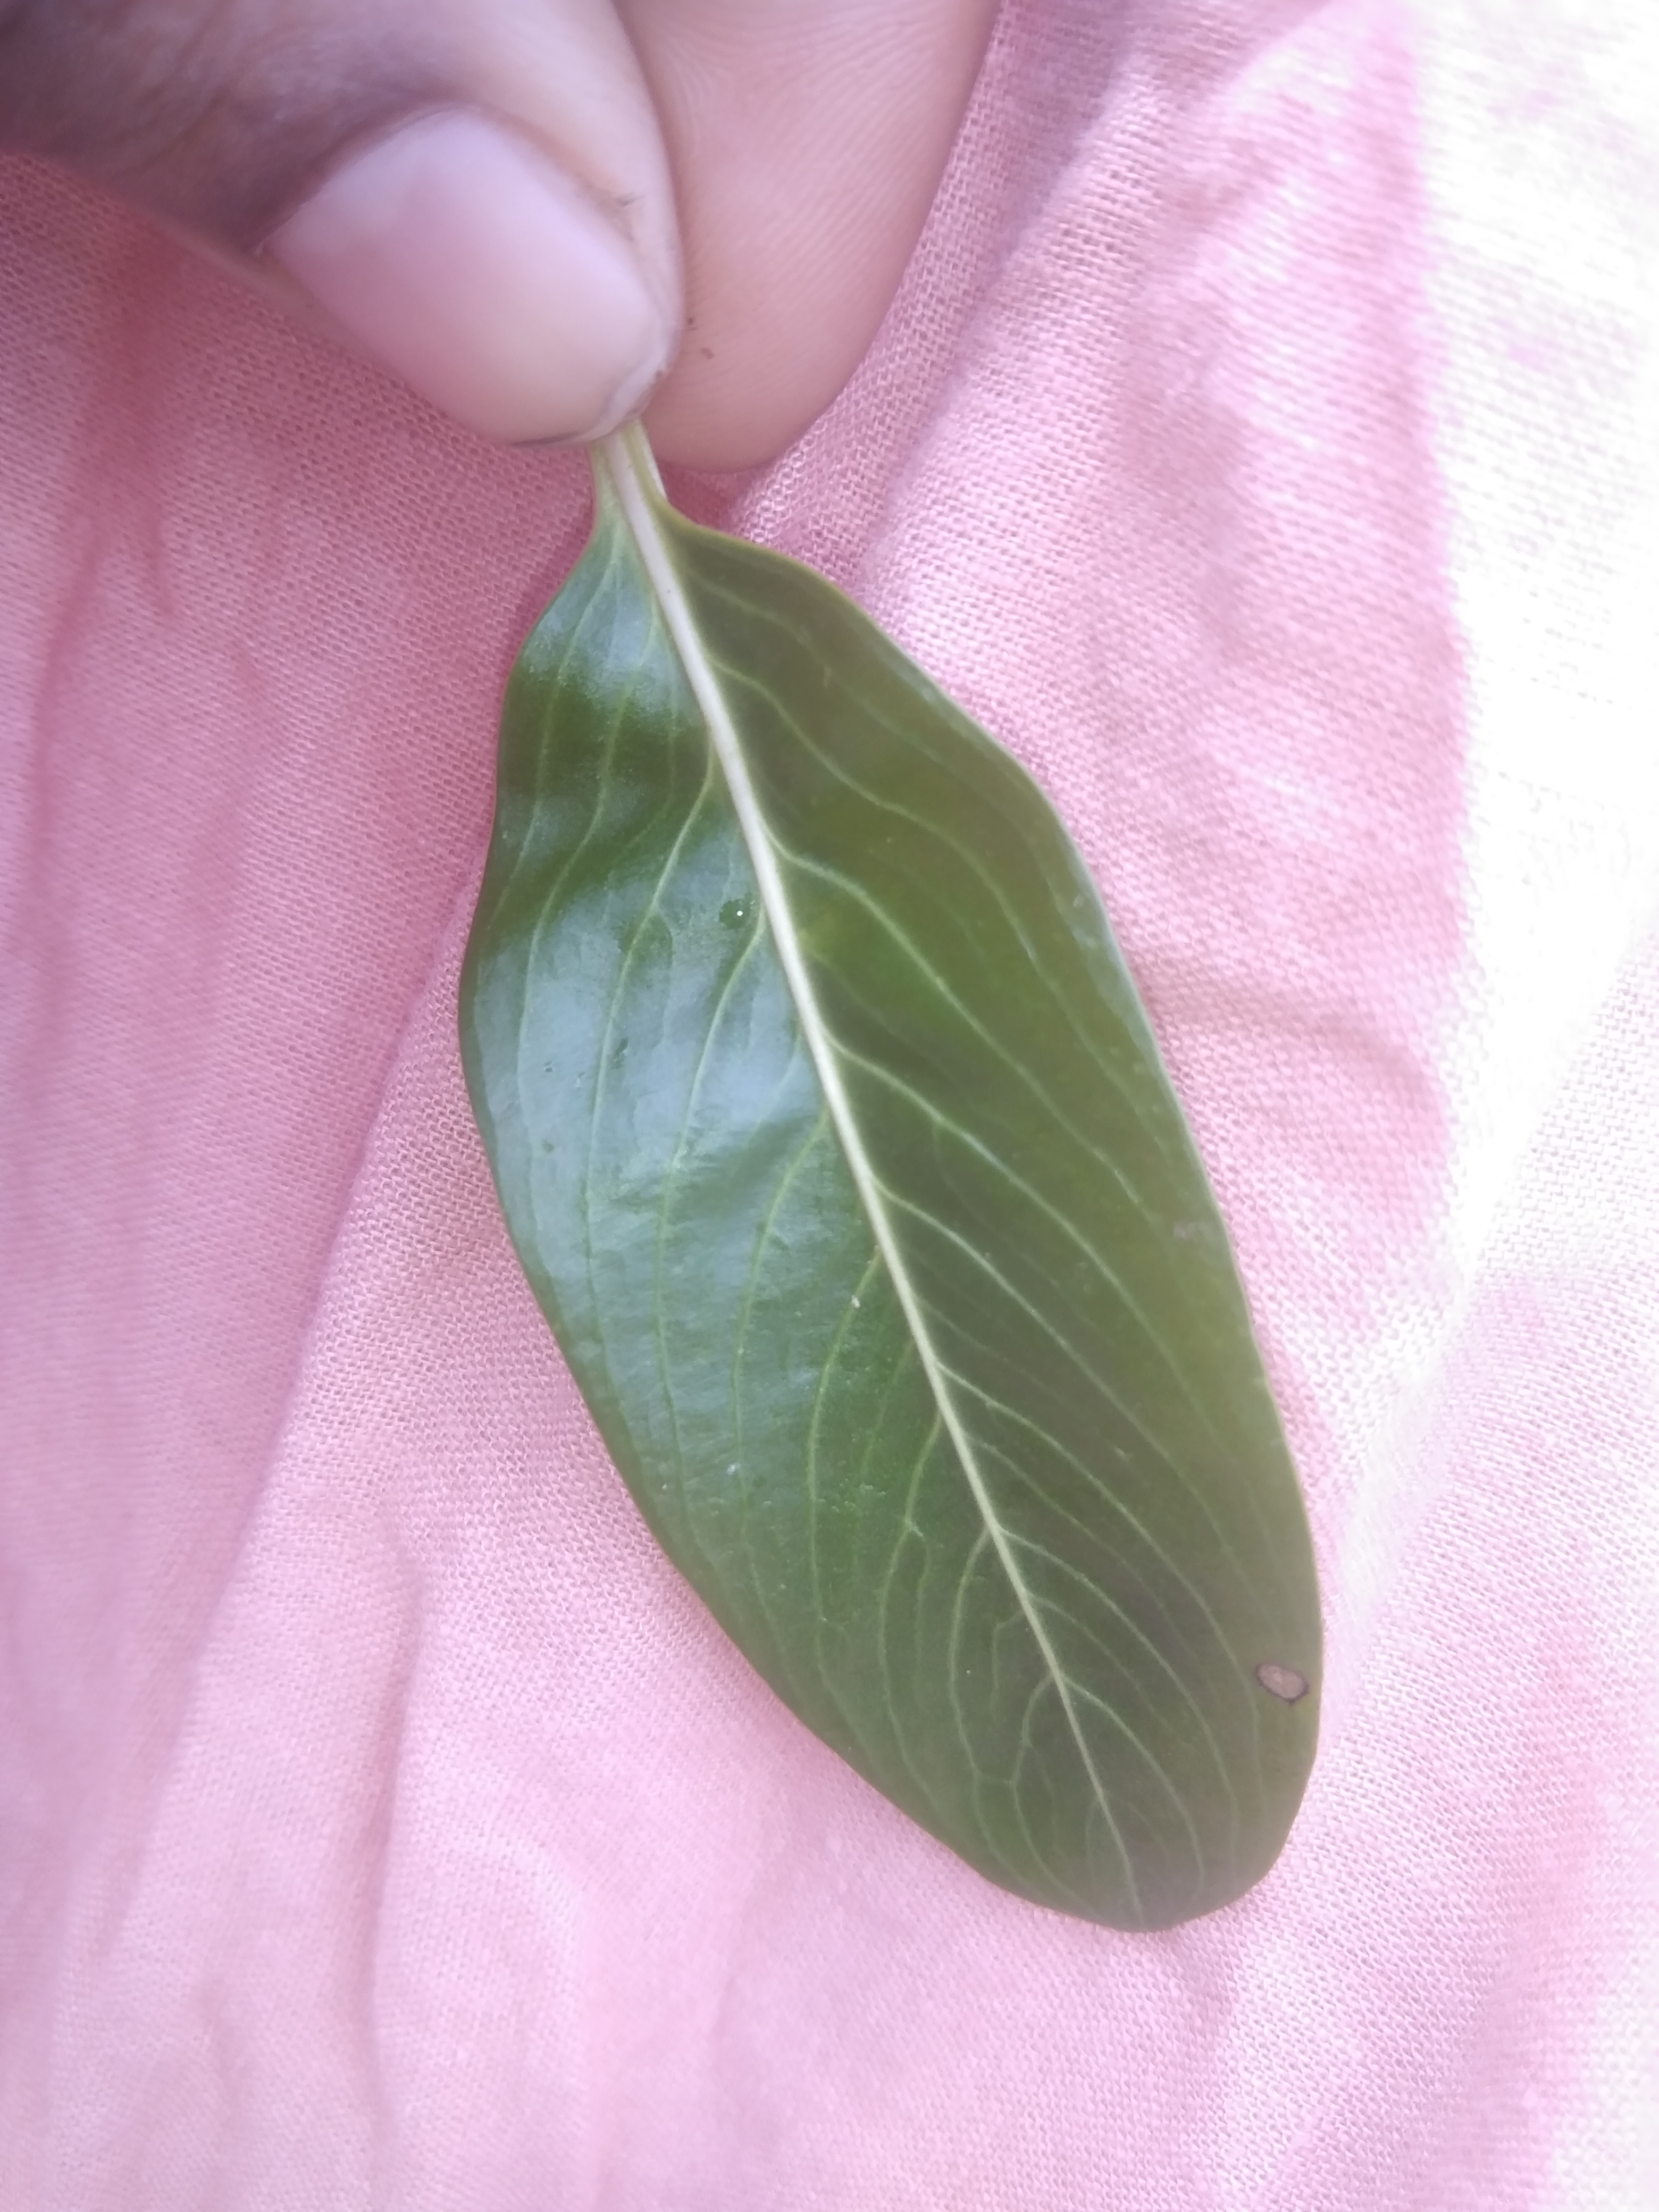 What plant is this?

rose periwinkle
